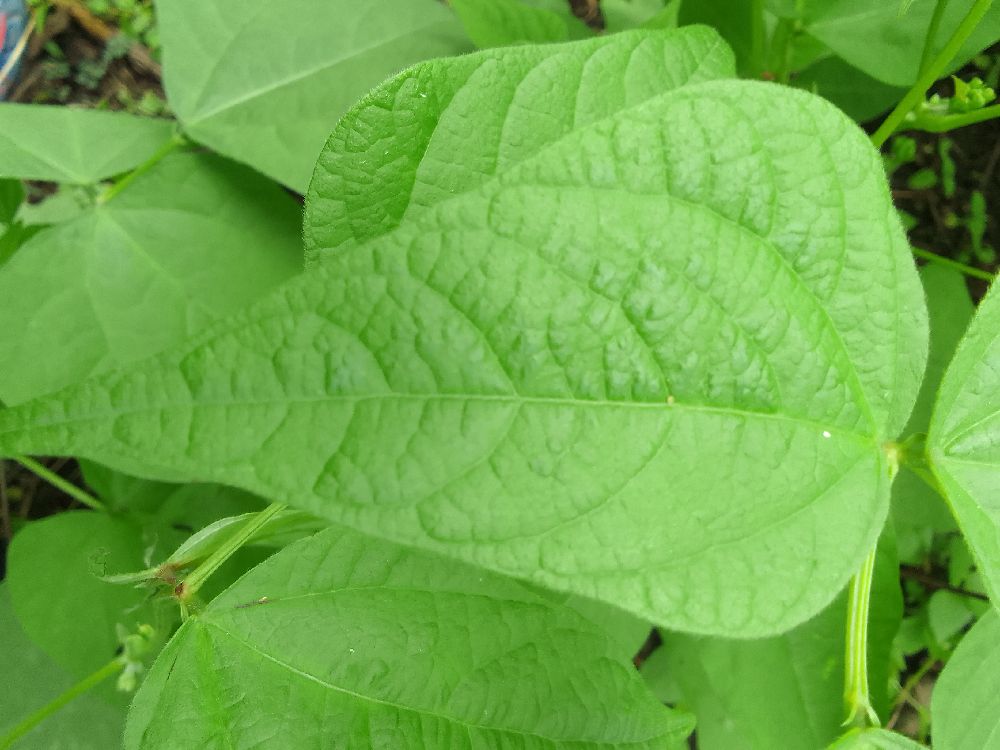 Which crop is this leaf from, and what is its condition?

common bean, healthy
